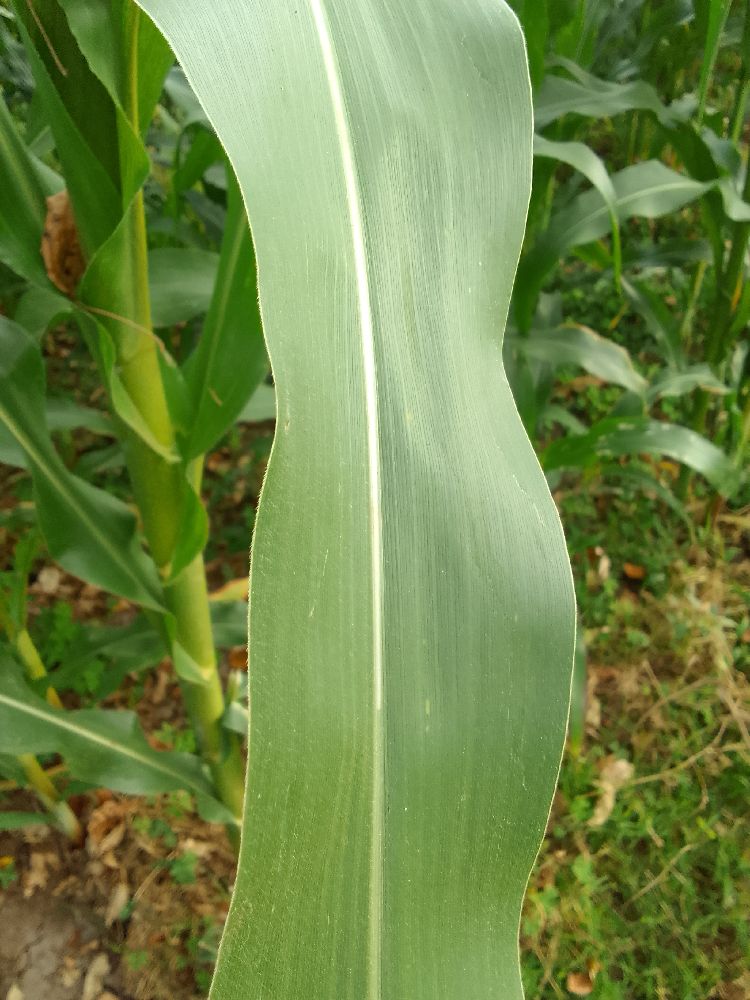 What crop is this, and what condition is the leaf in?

maize, healthy
